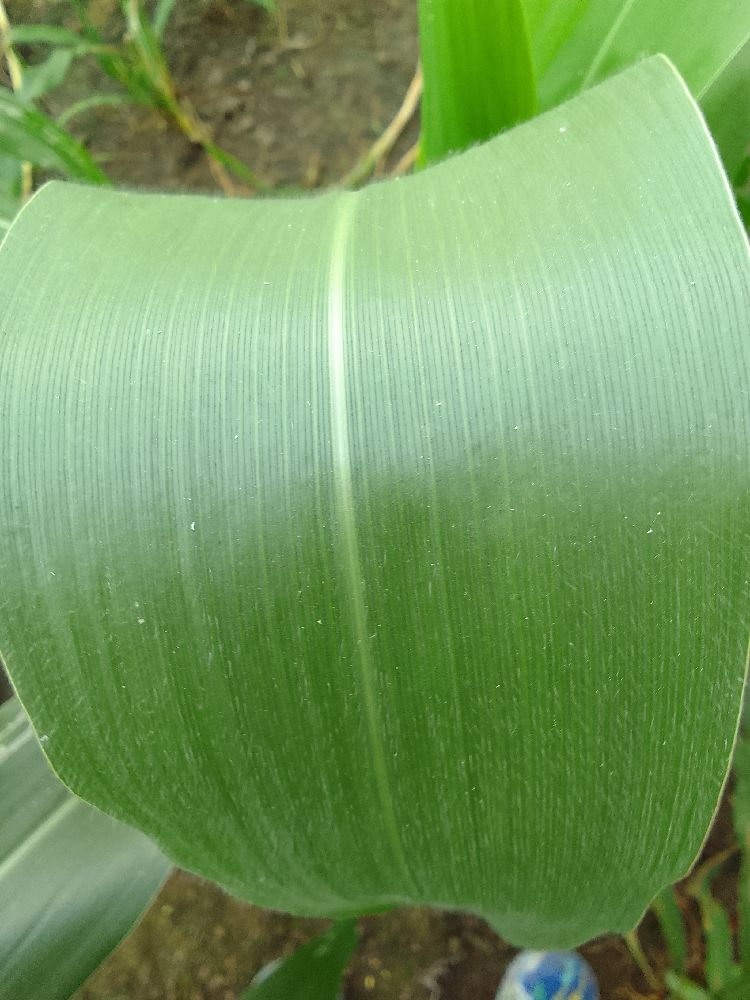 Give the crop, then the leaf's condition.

maize, healthy
